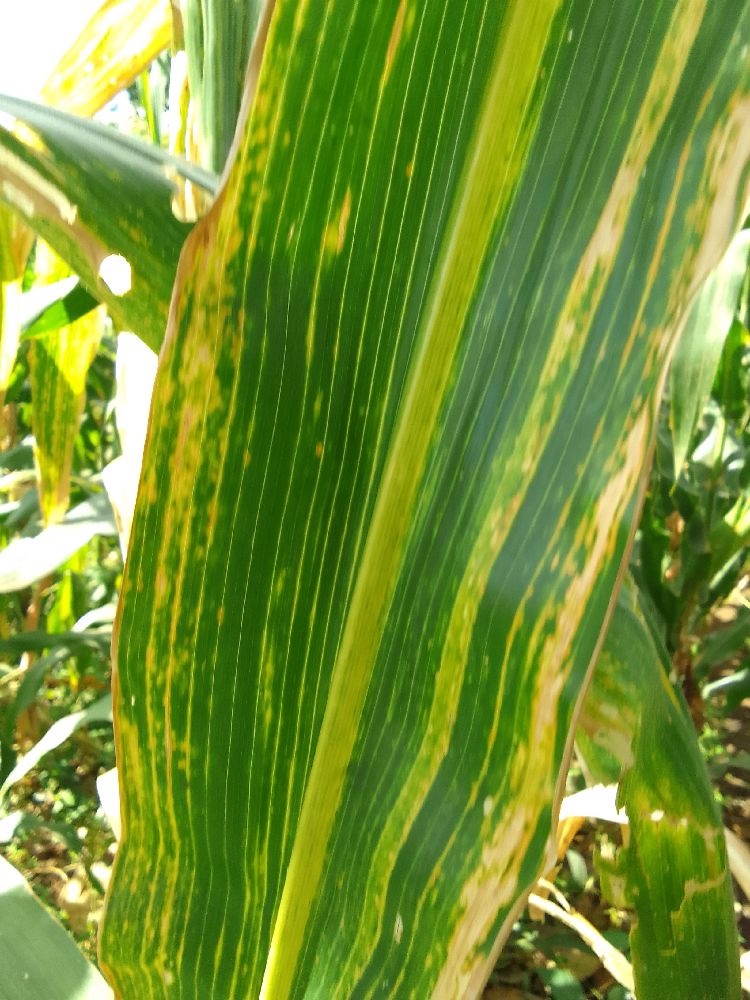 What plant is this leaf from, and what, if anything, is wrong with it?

maize, maize lethal necrosis
